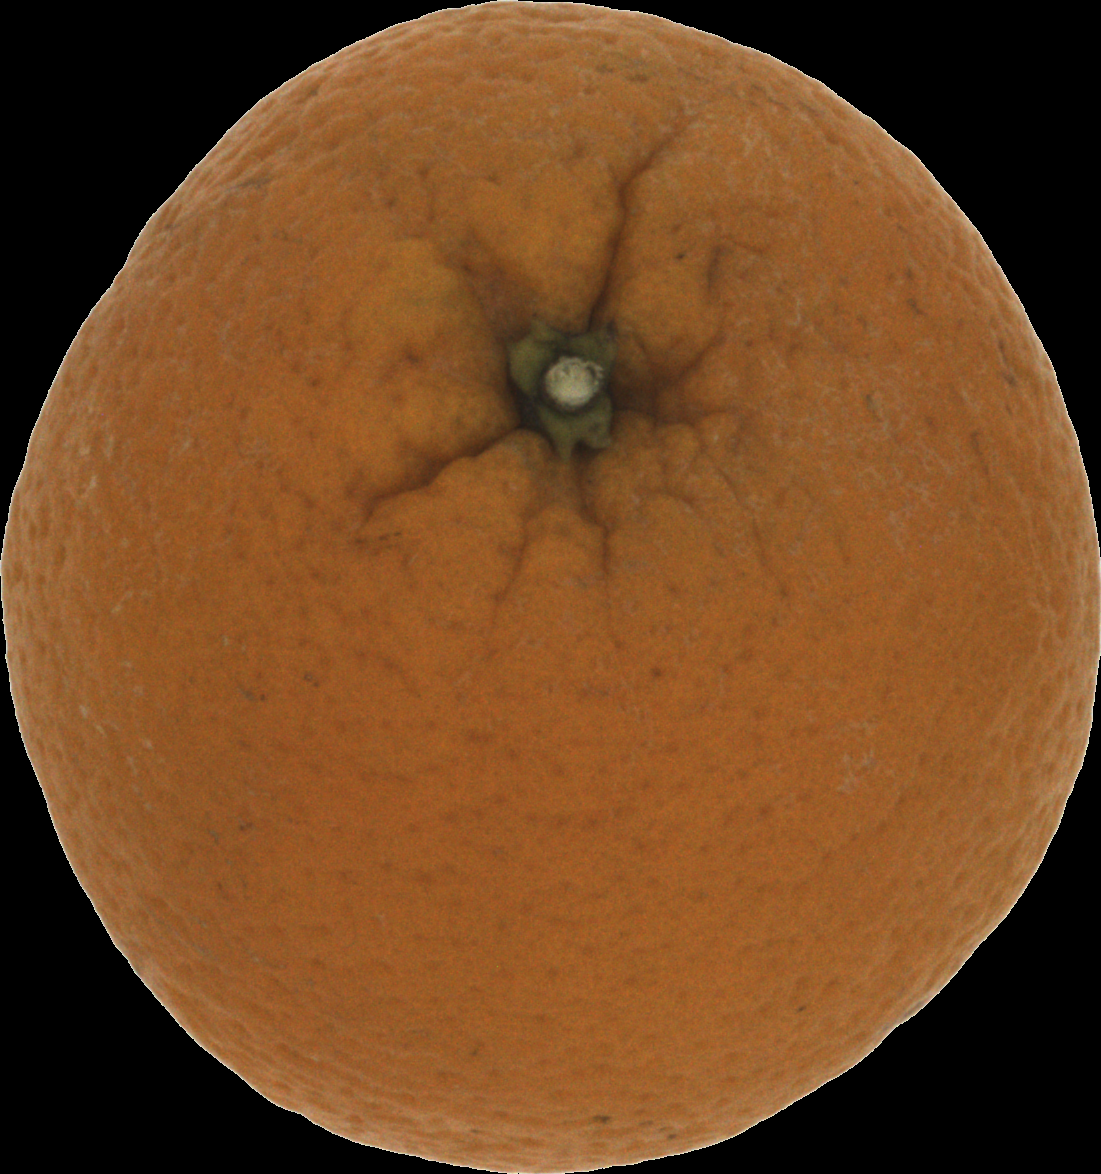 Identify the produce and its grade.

orange, bad
